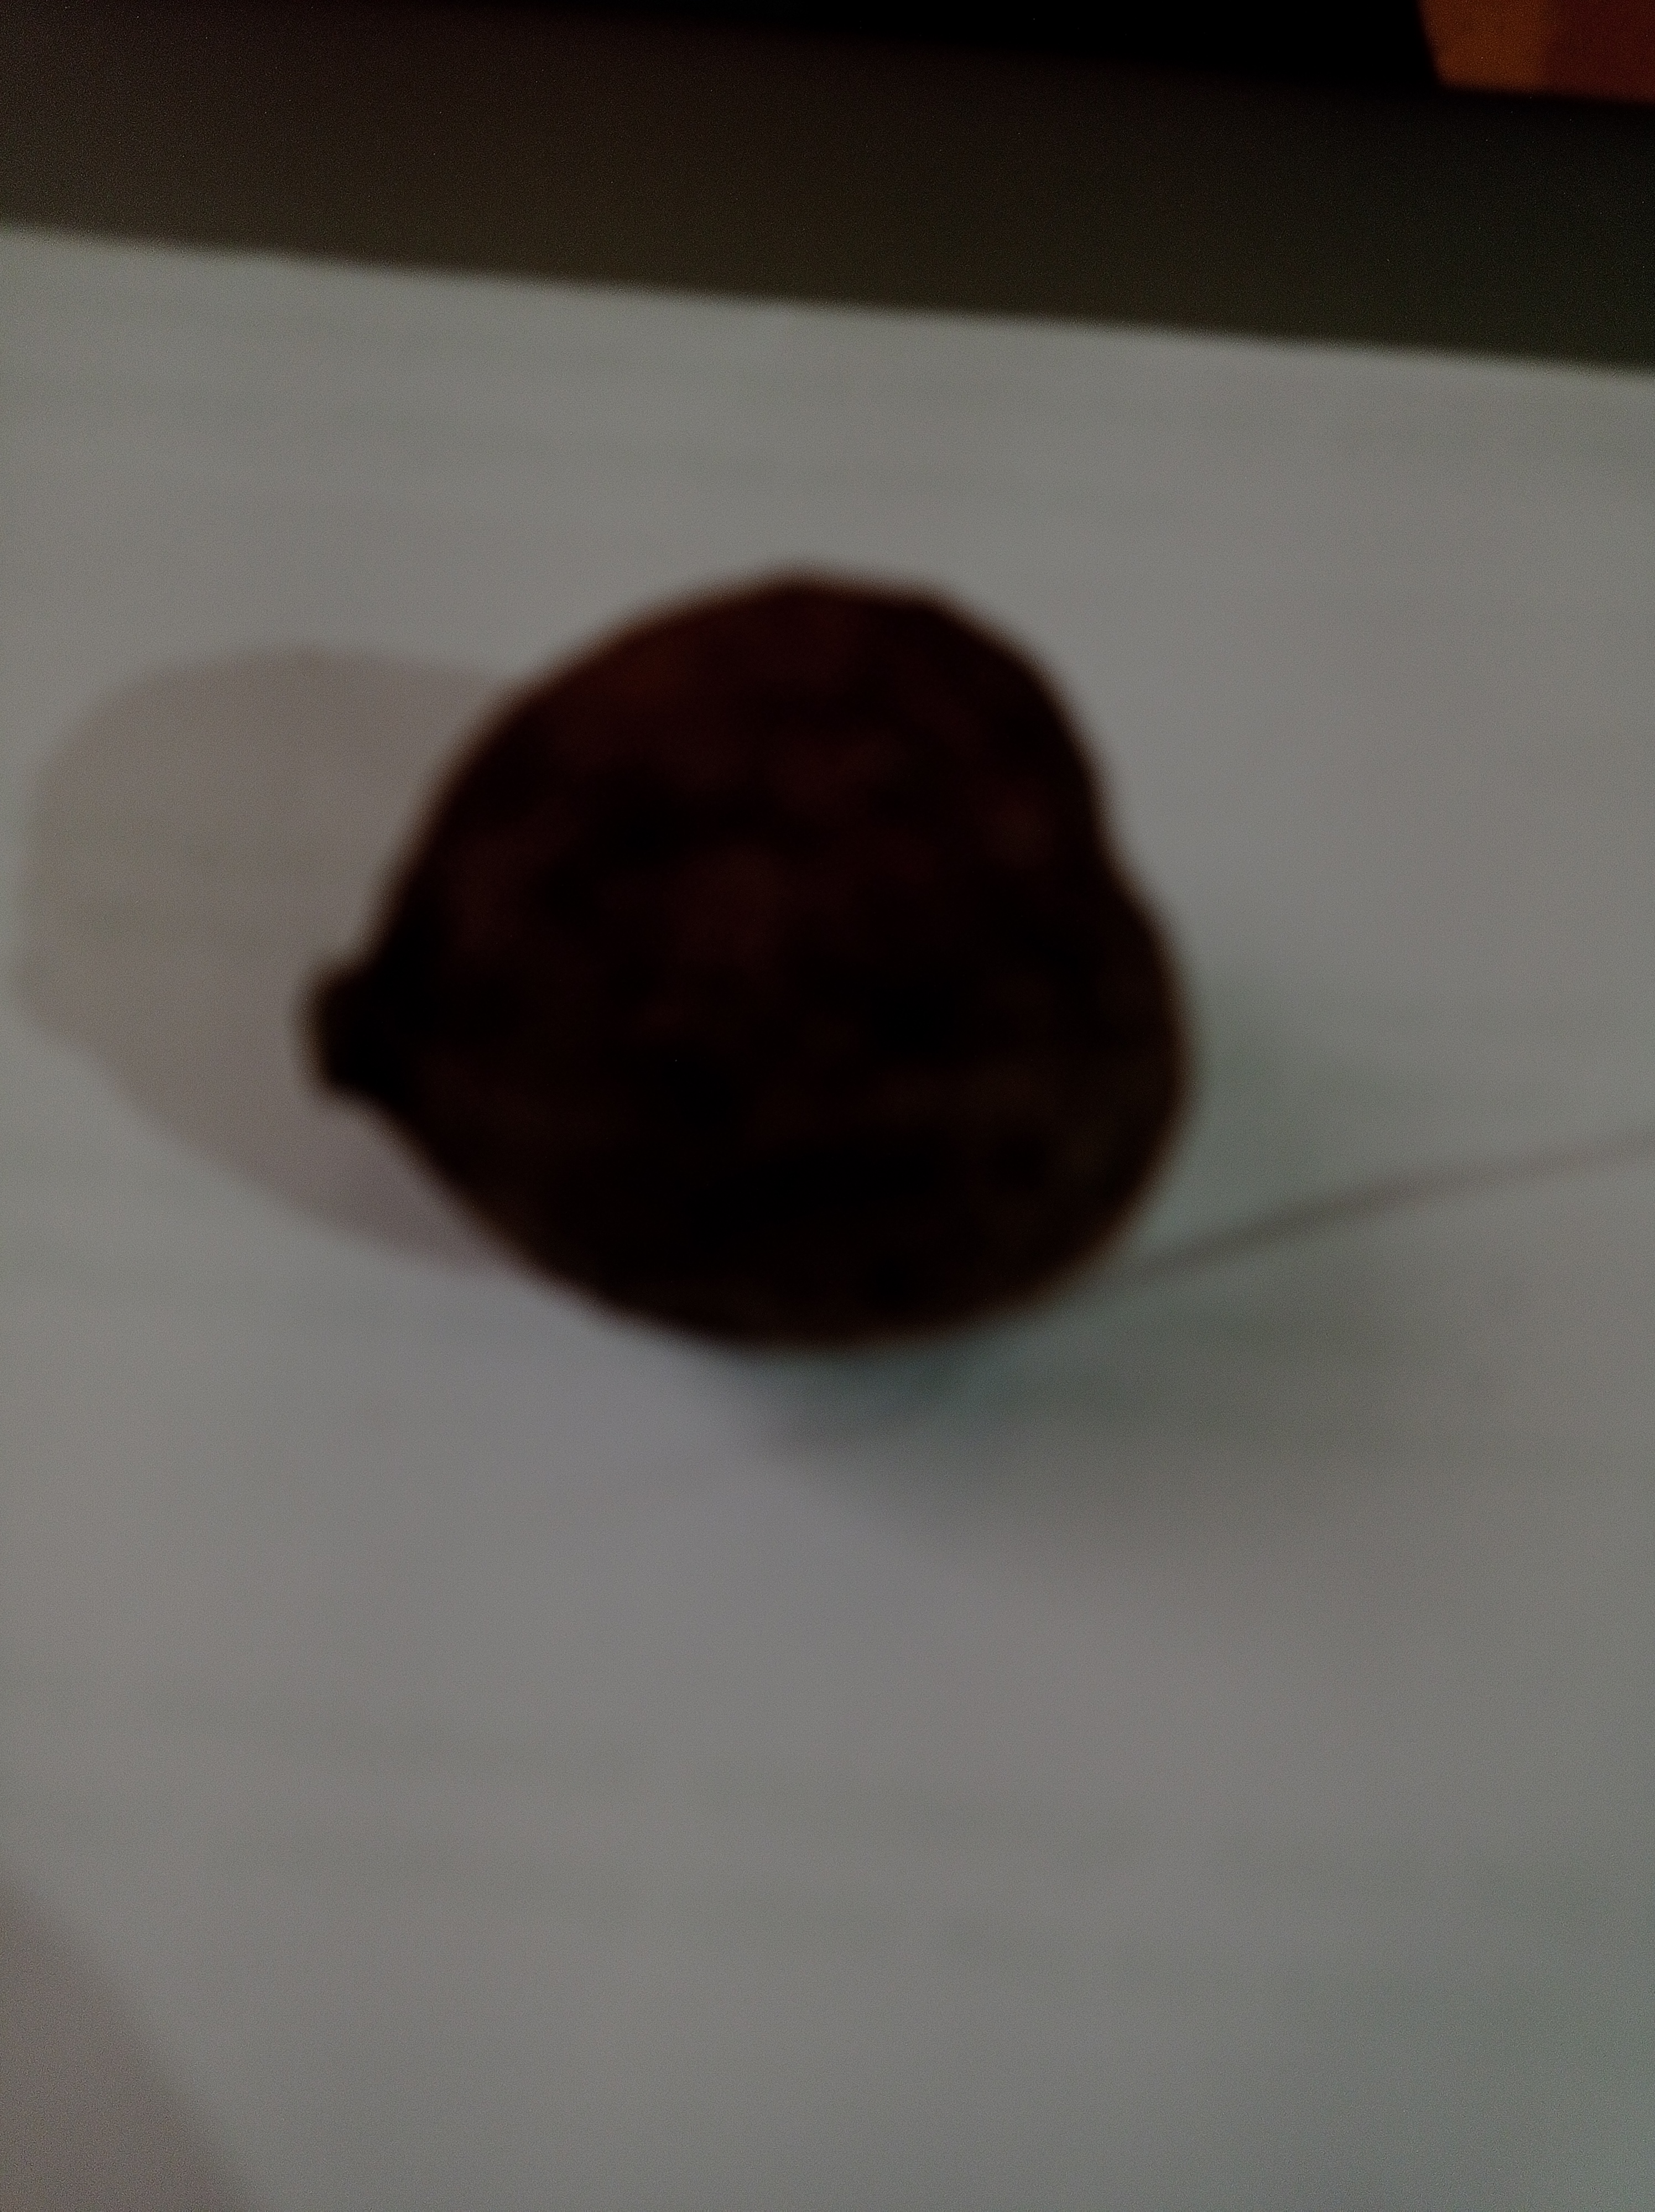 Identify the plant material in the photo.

madanphal
